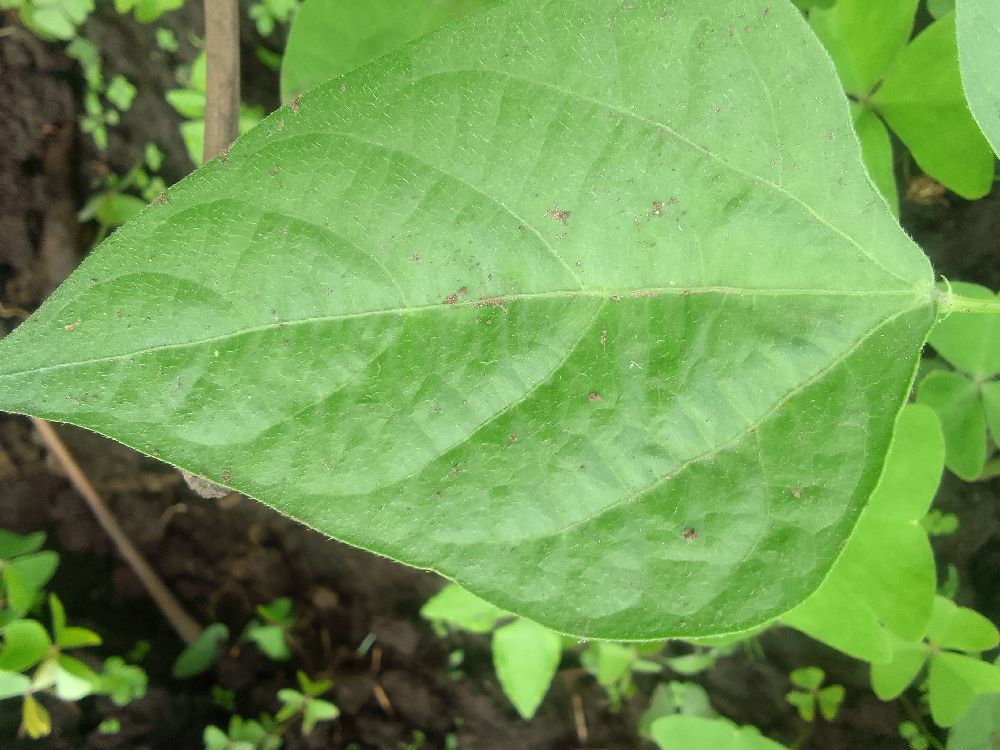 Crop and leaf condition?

common bean, healthy
